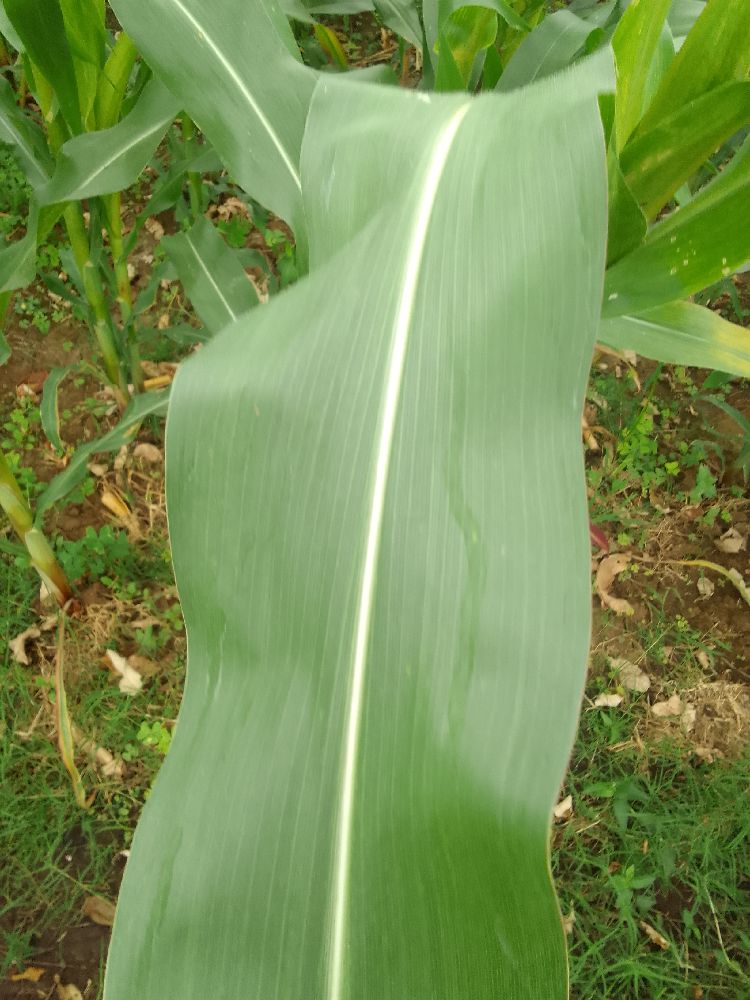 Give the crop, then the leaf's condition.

maize, healthy
